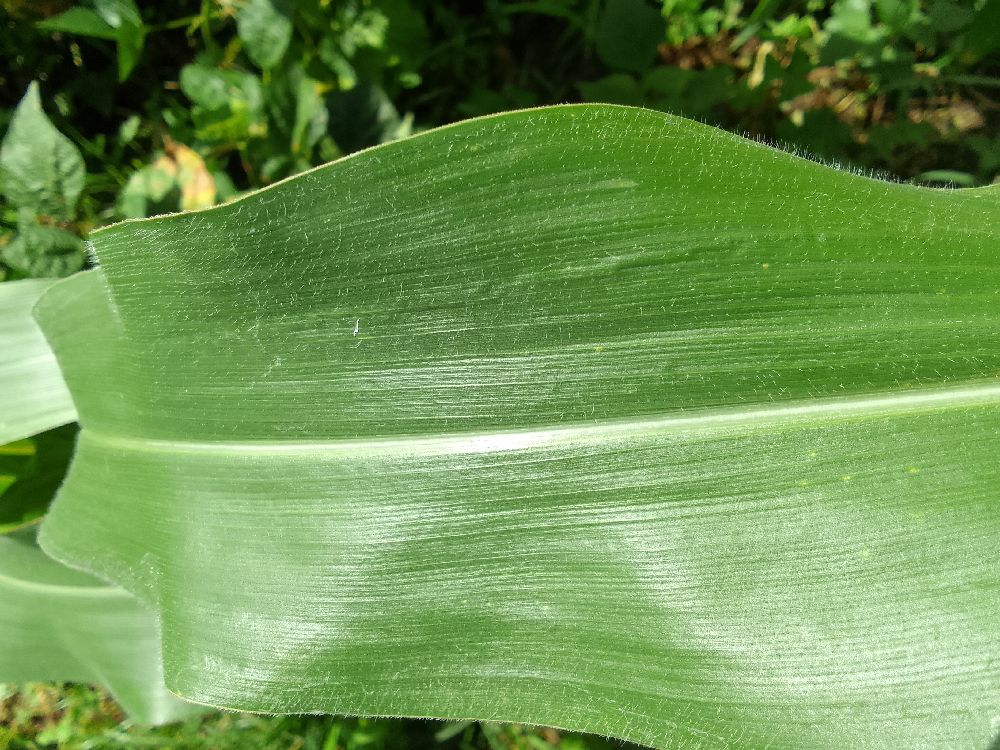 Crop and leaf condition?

maize, healthy
